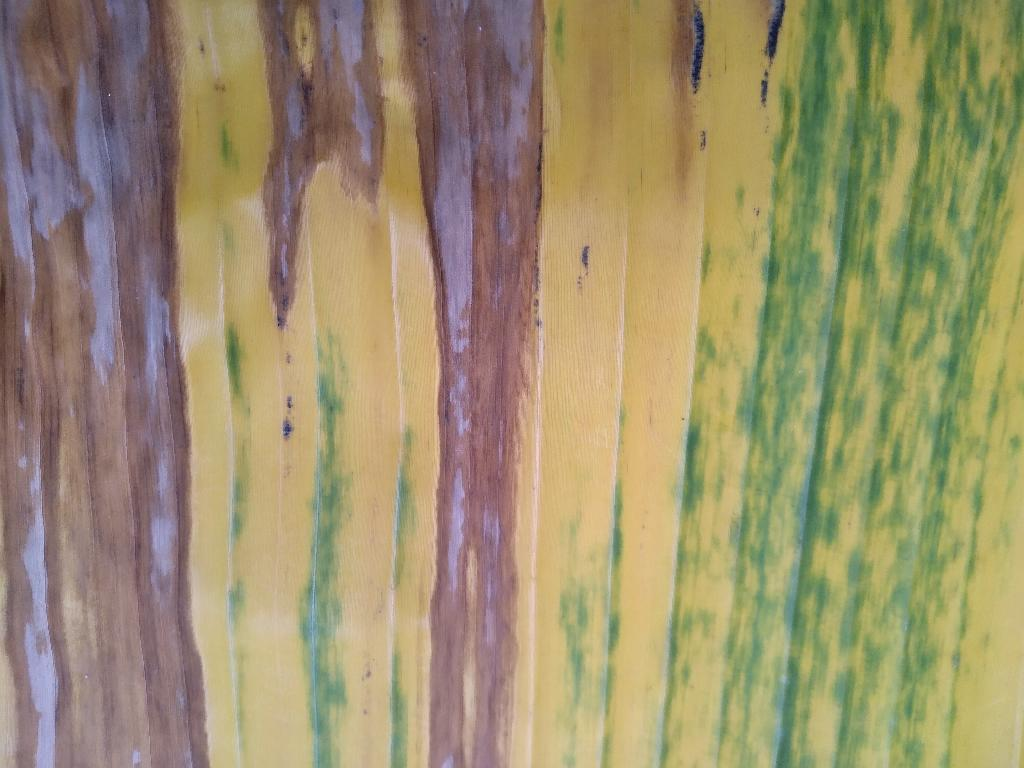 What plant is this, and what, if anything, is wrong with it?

banana, fusarium wilt race 1
